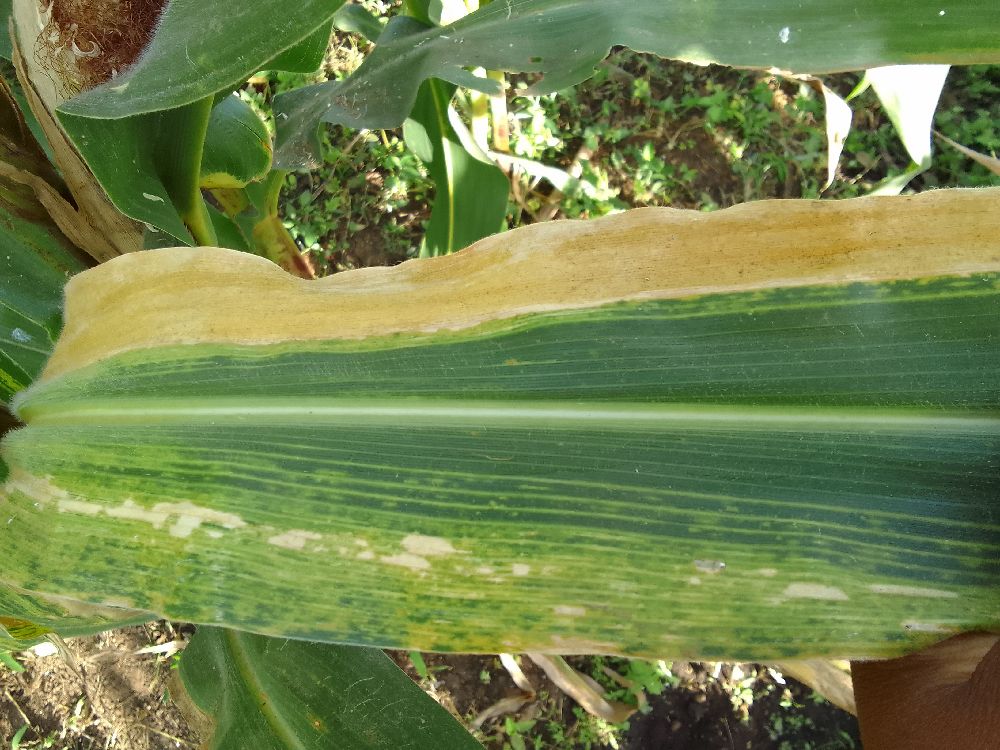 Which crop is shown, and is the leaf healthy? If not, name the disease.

maize, maize lethal necrosis
